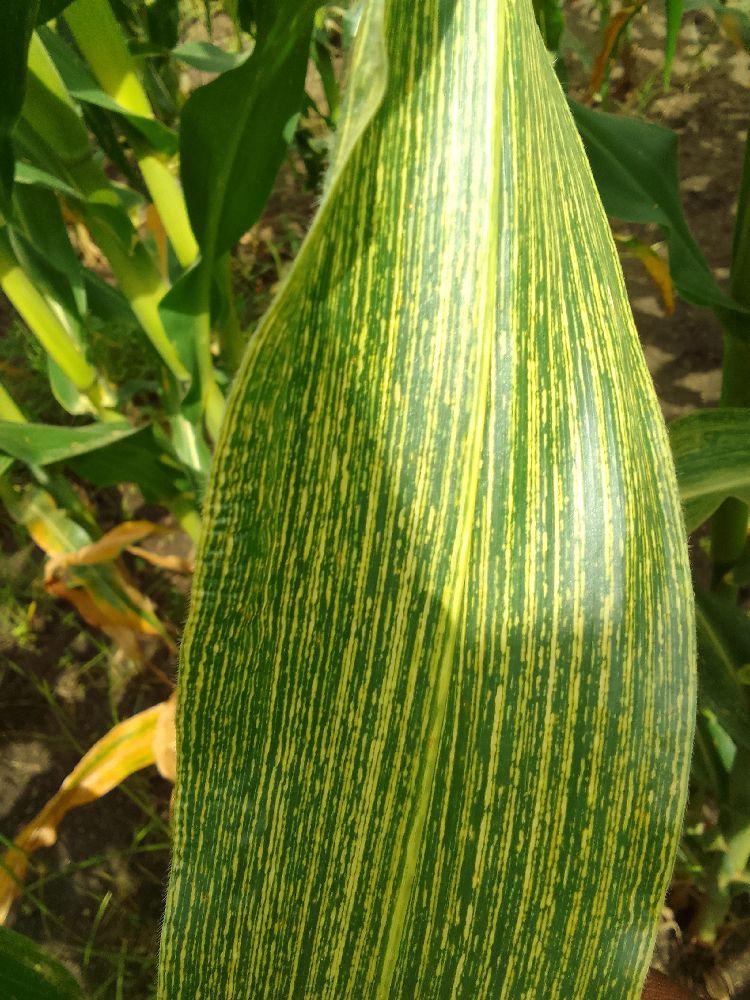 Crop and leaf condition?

maize, maize streak virus
